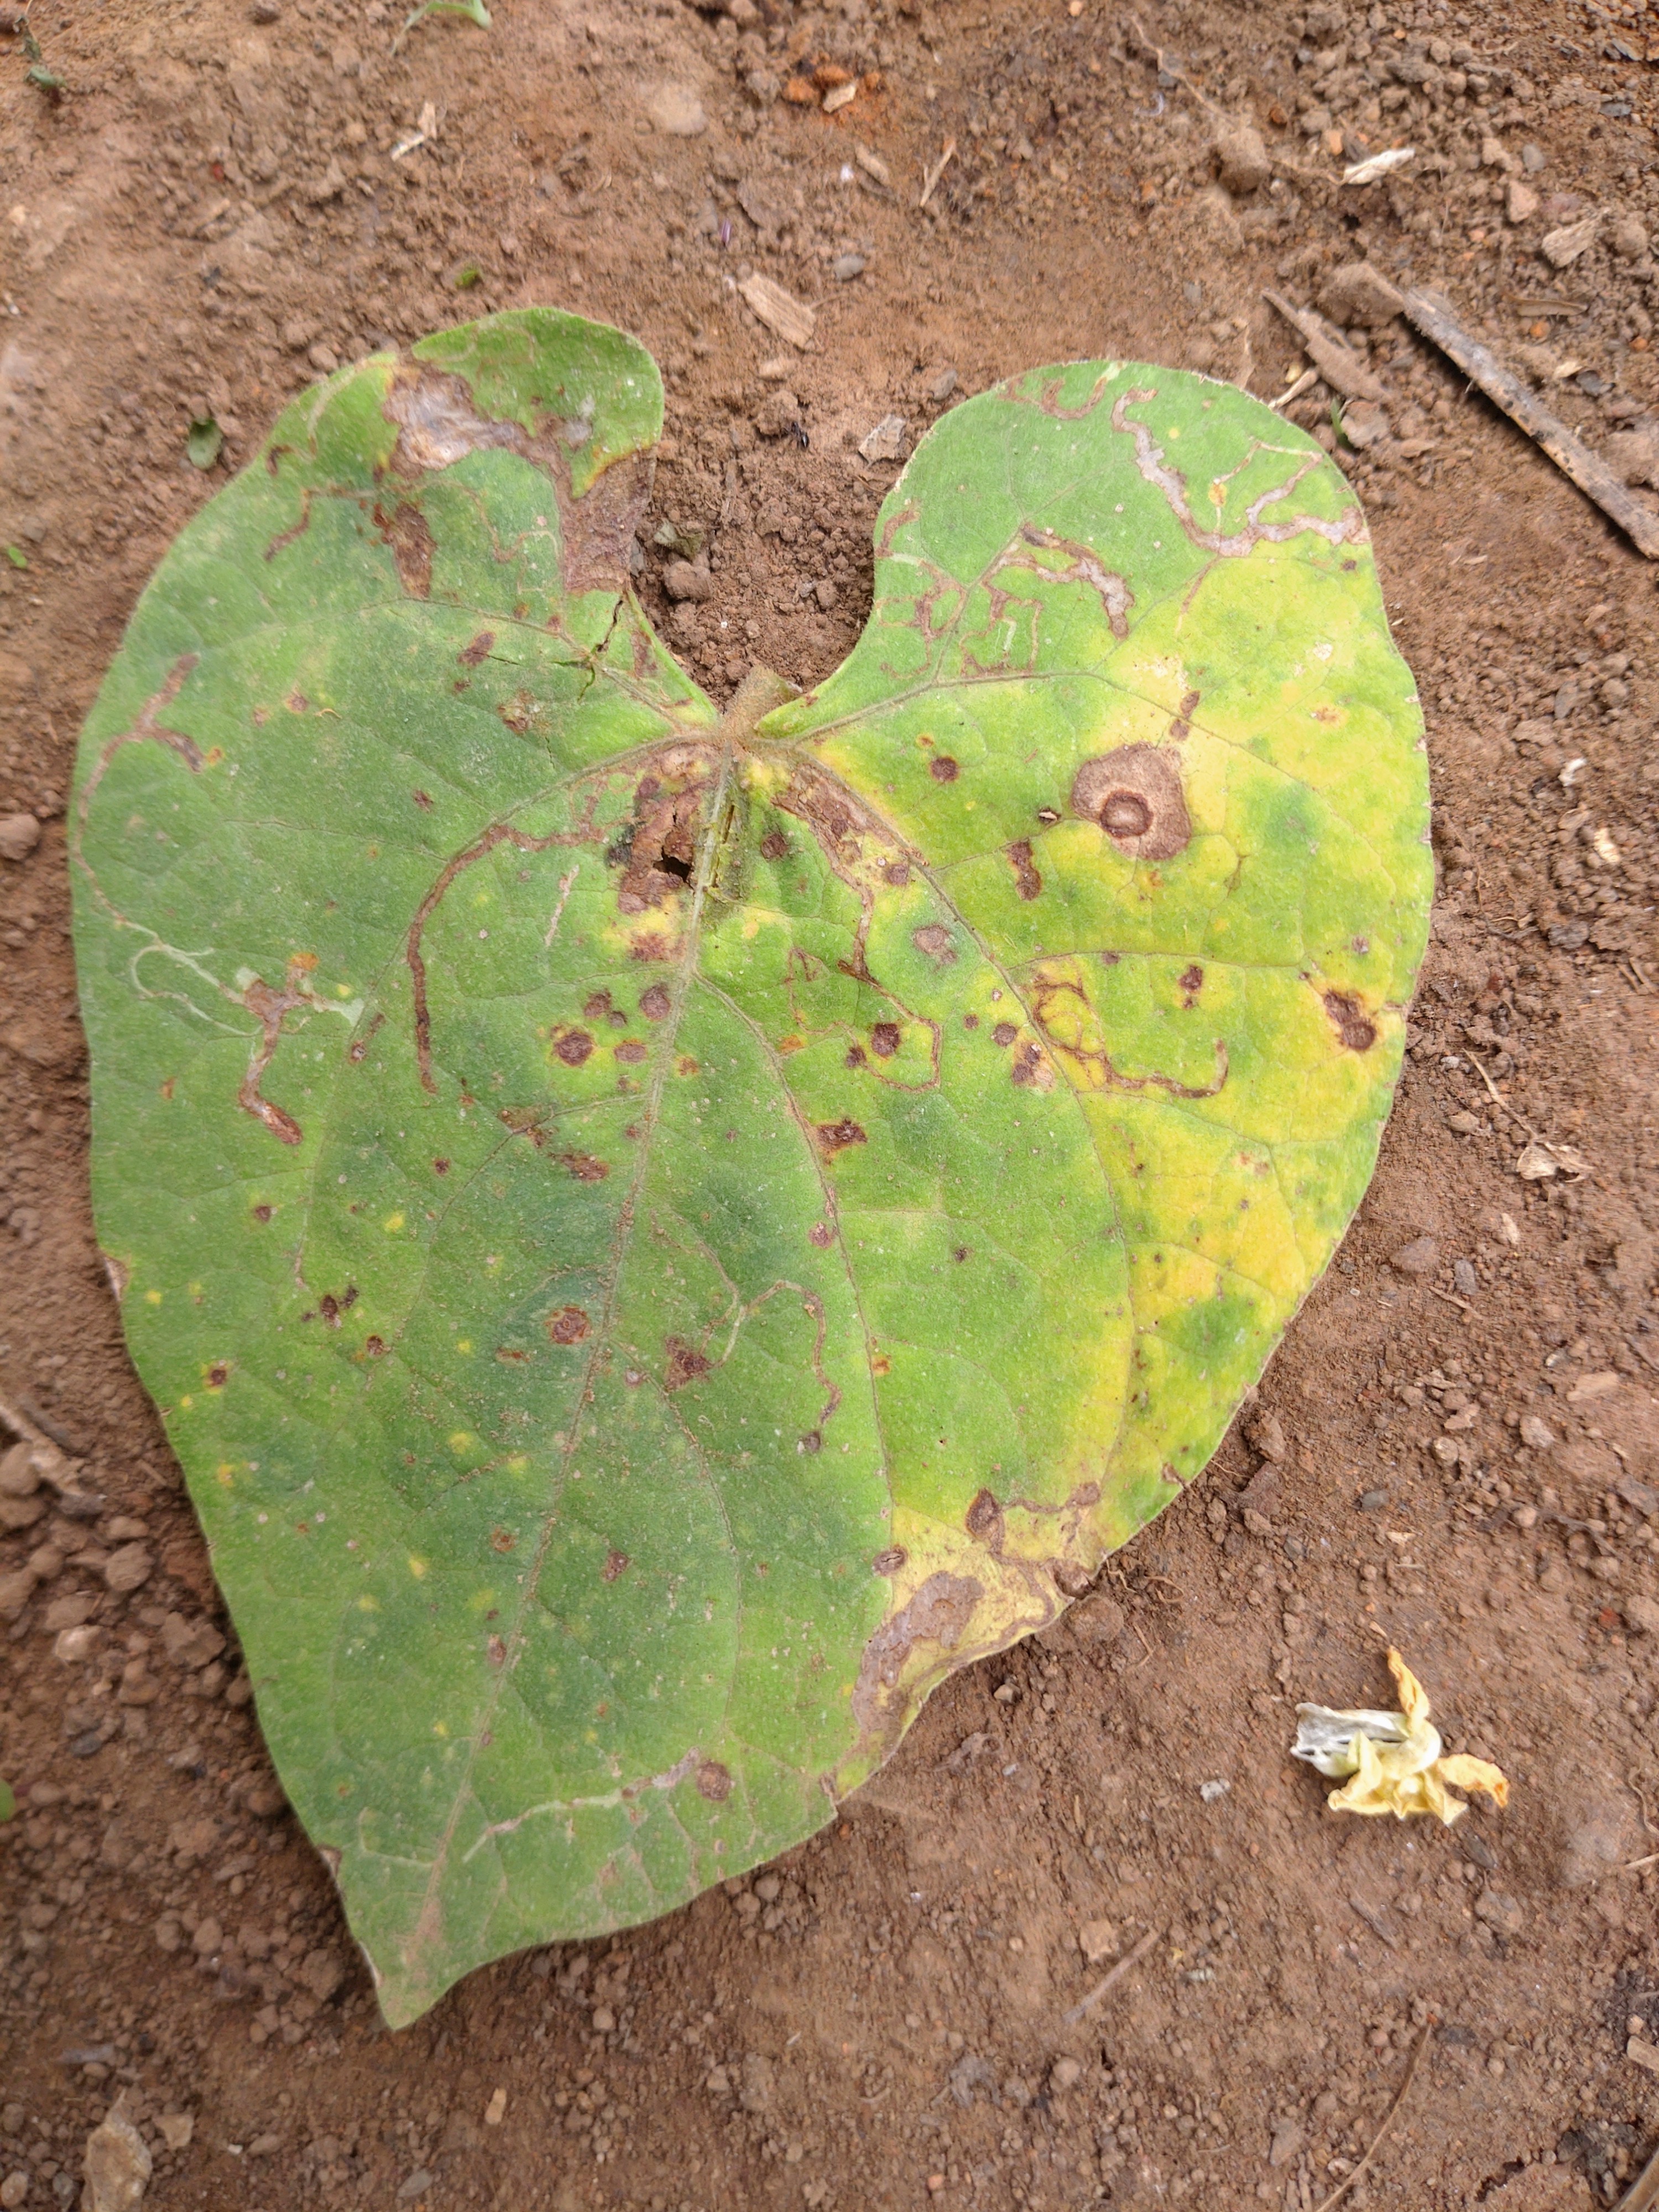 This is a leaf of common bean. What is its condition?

rust
